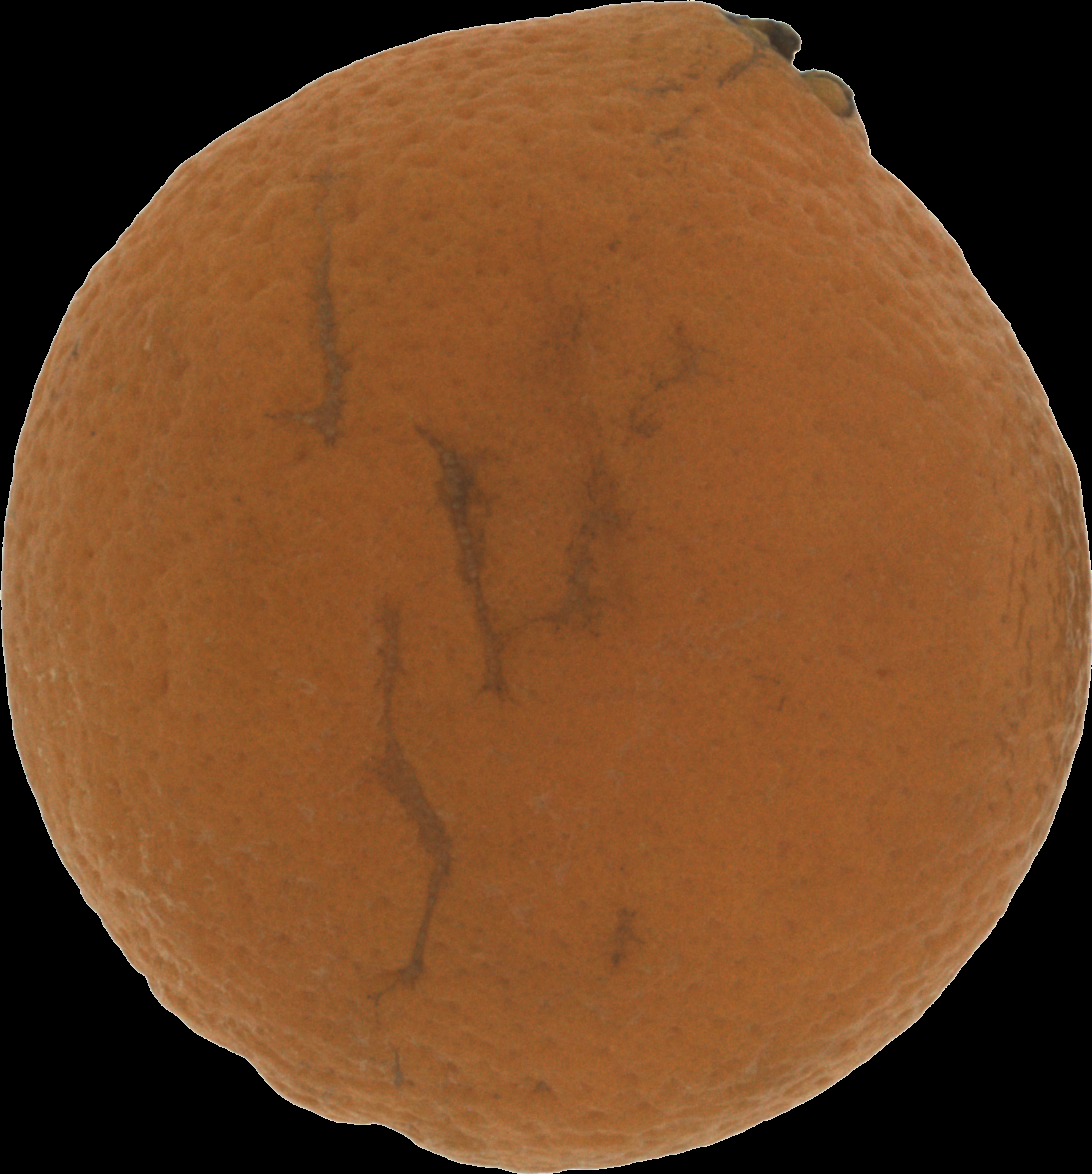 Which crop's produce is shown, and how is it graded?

orange, bad
